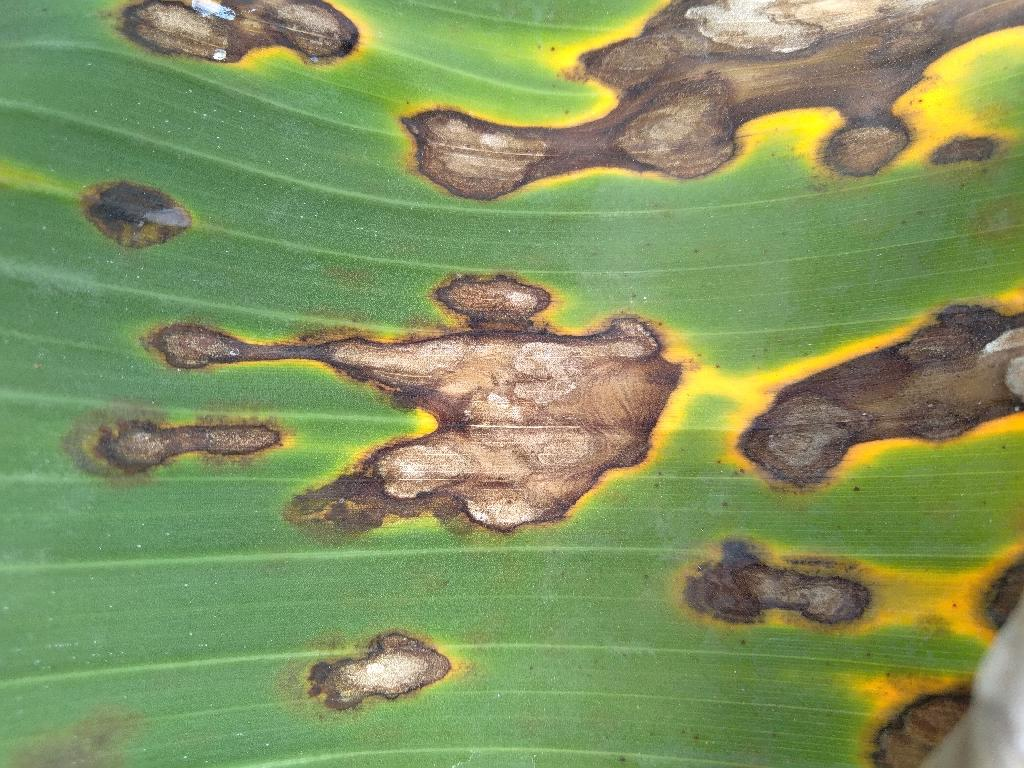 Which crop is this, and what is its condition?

banana, black sigatoka
